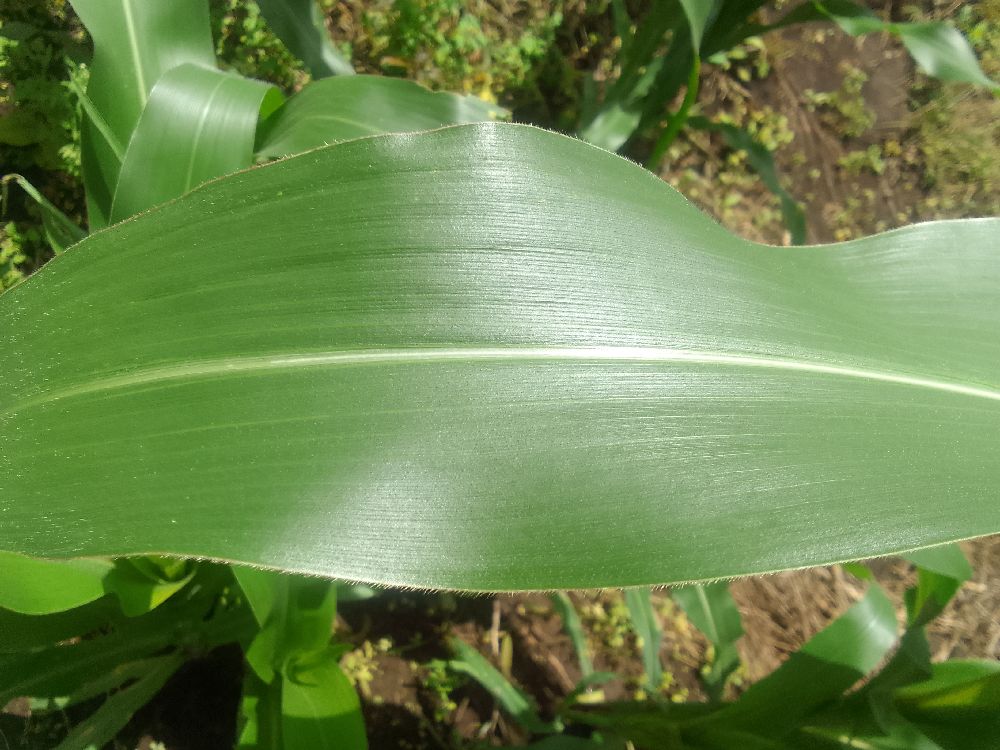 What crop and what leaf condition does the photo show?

maize, healthy
